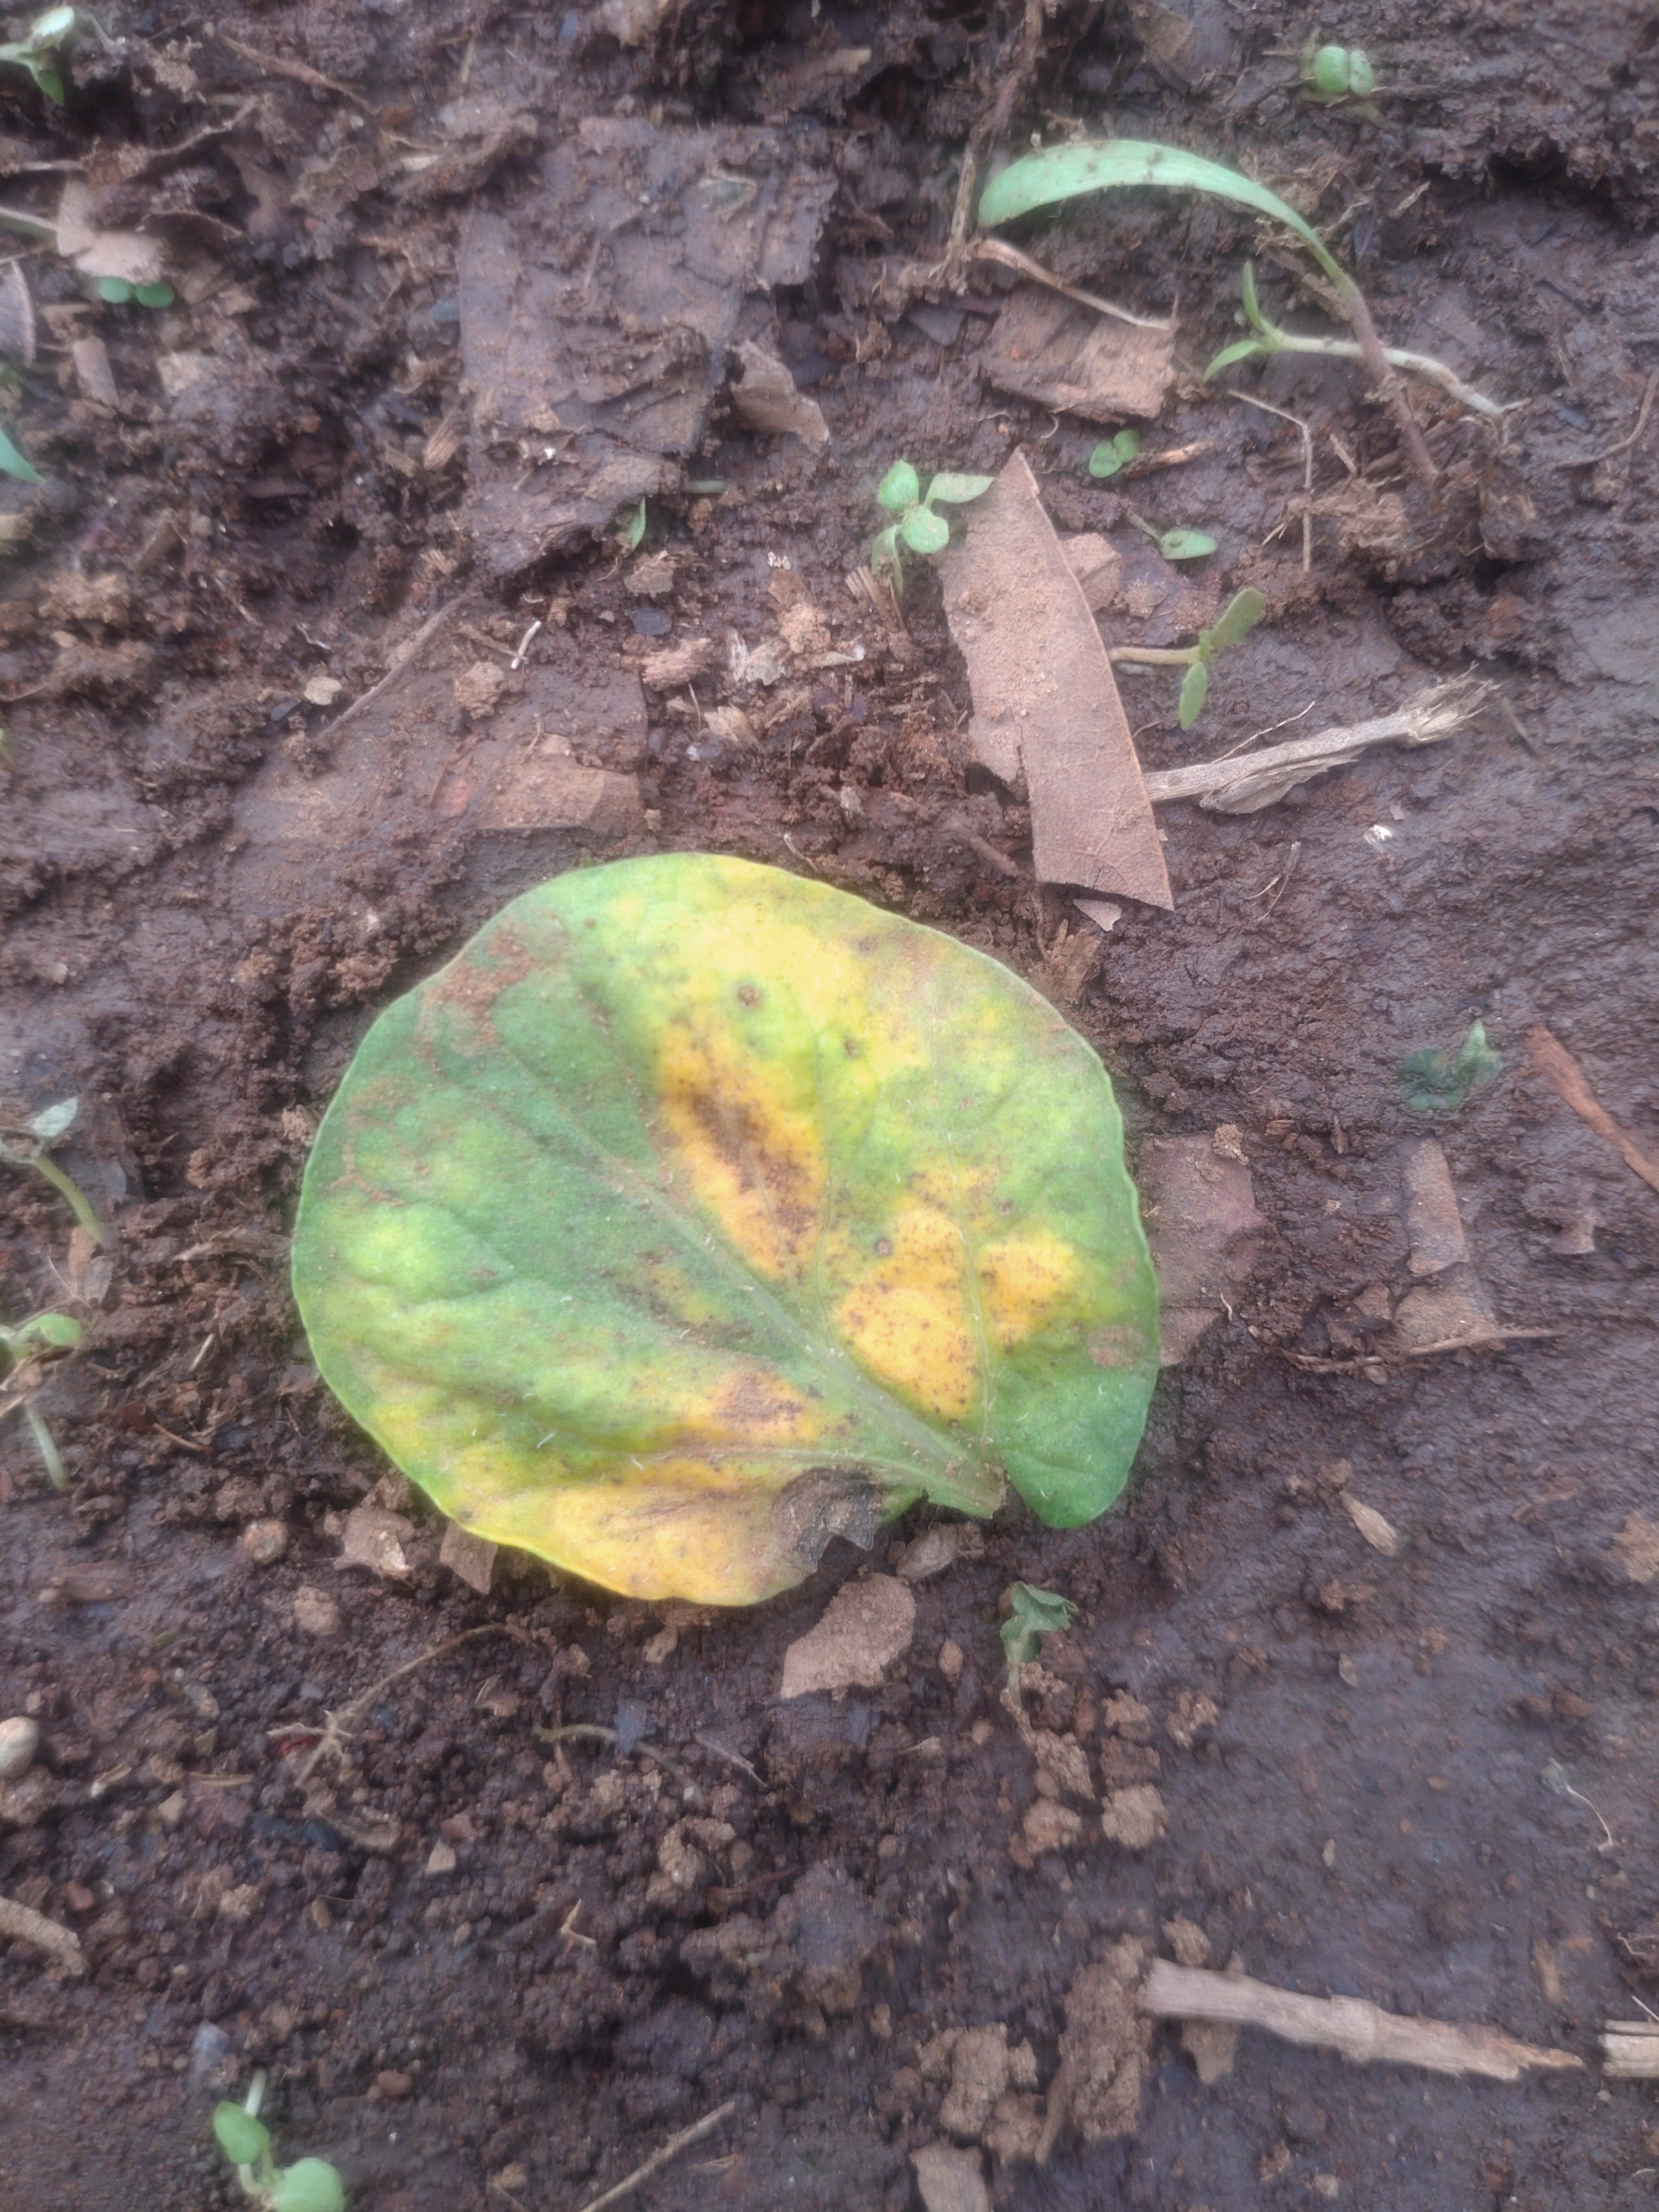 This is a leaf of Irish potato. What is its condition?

late blight
